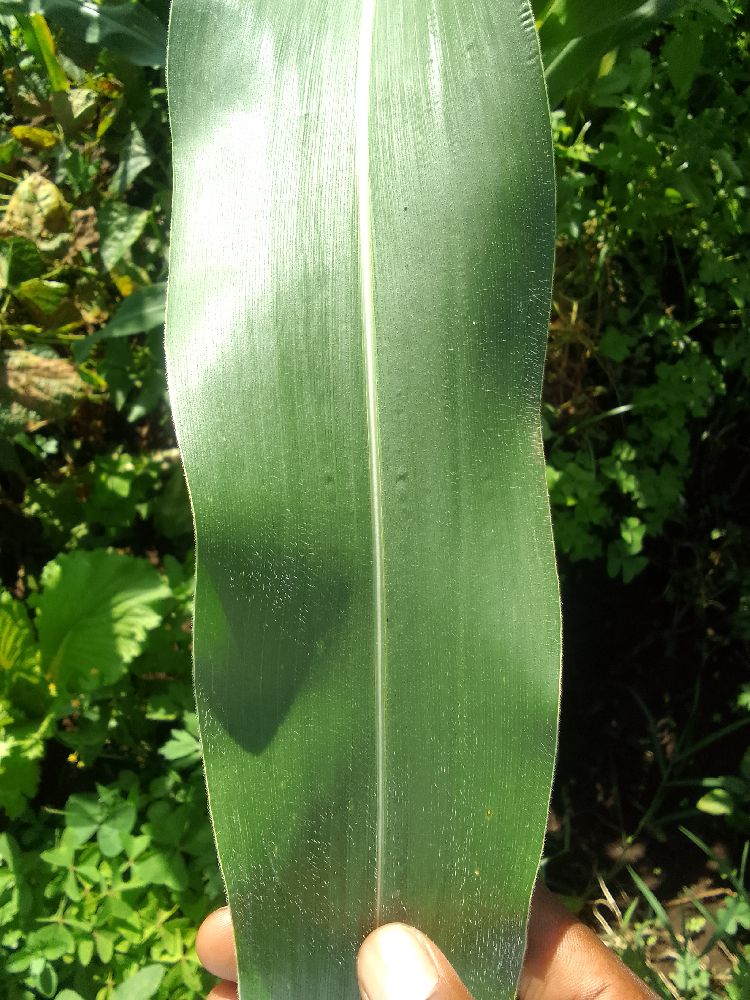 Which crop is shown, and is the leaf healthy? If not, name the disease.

maize, healthy
